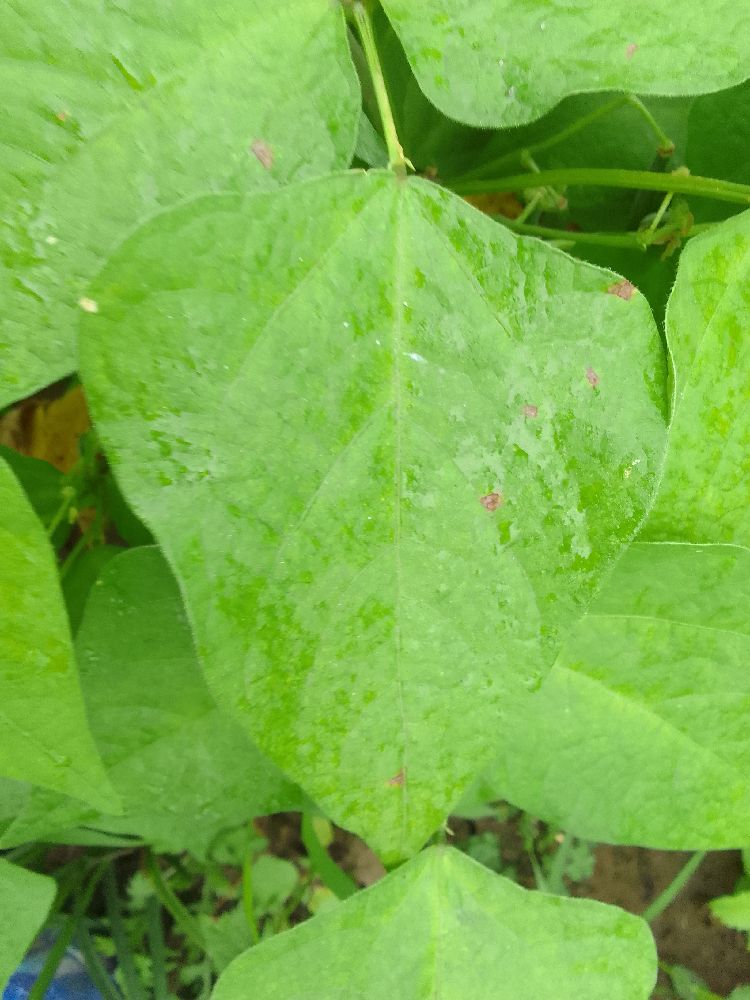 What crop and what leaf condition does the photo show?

common bean, healthy
